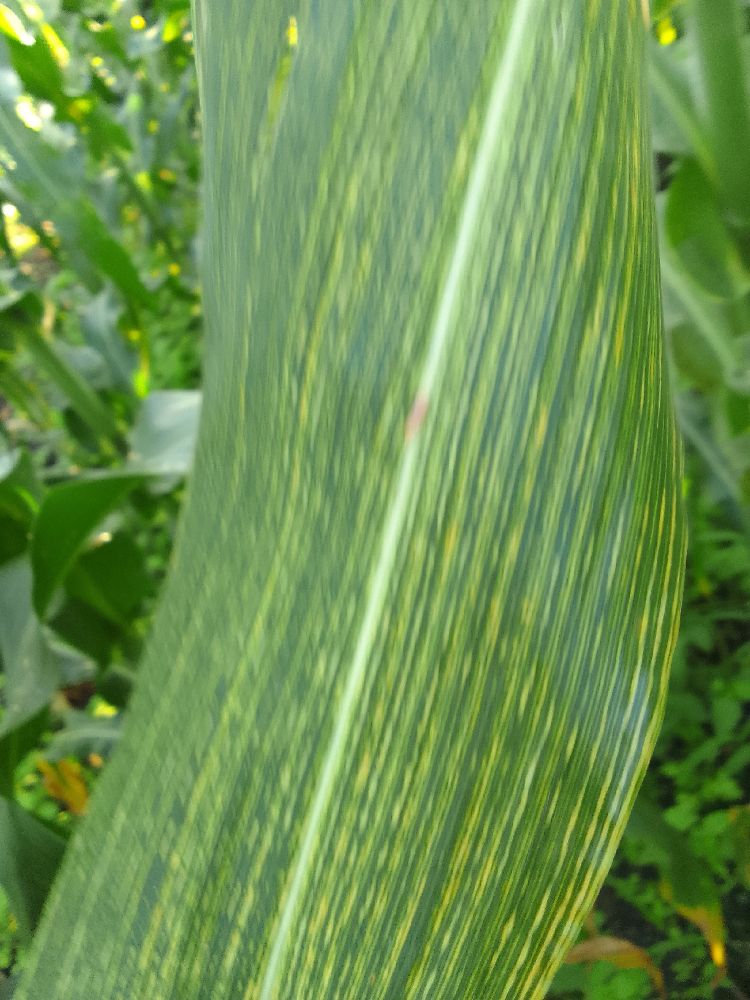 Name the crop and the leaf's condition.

maize, maize streak virus
